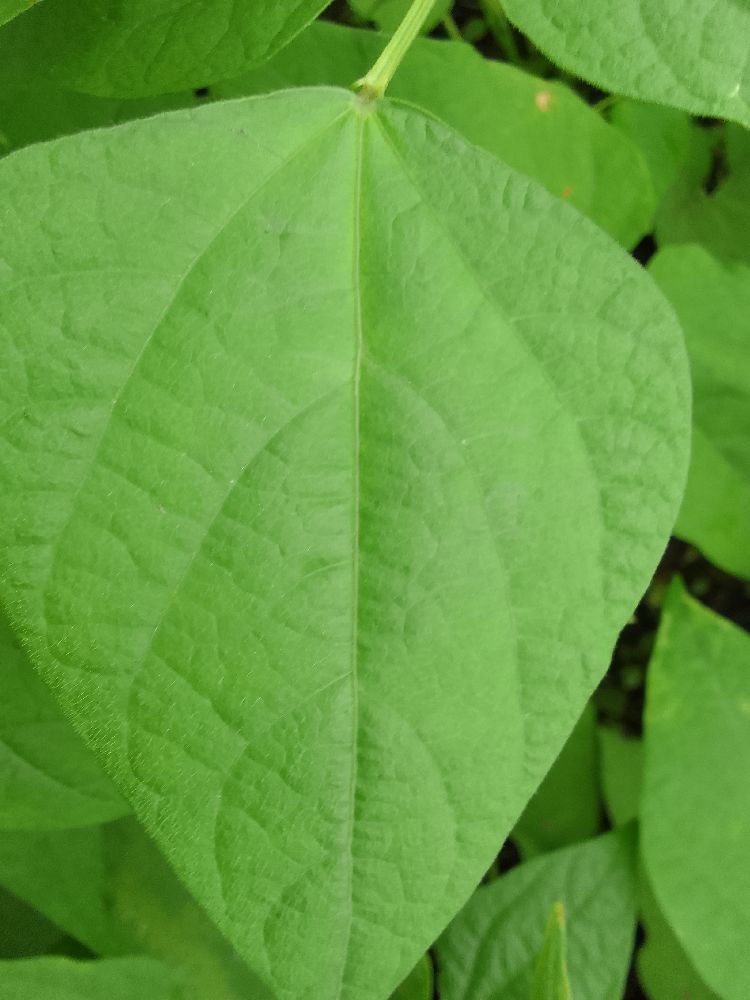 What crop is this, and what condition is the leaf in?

common bean, healthy
